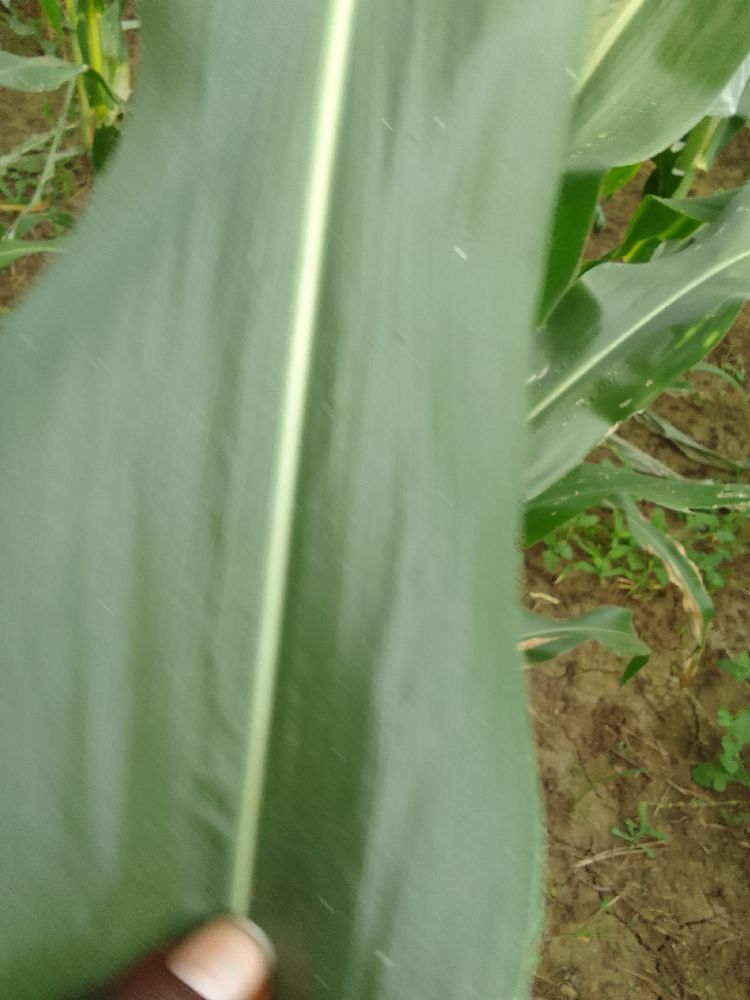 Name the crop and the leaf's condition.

maize, healthy
